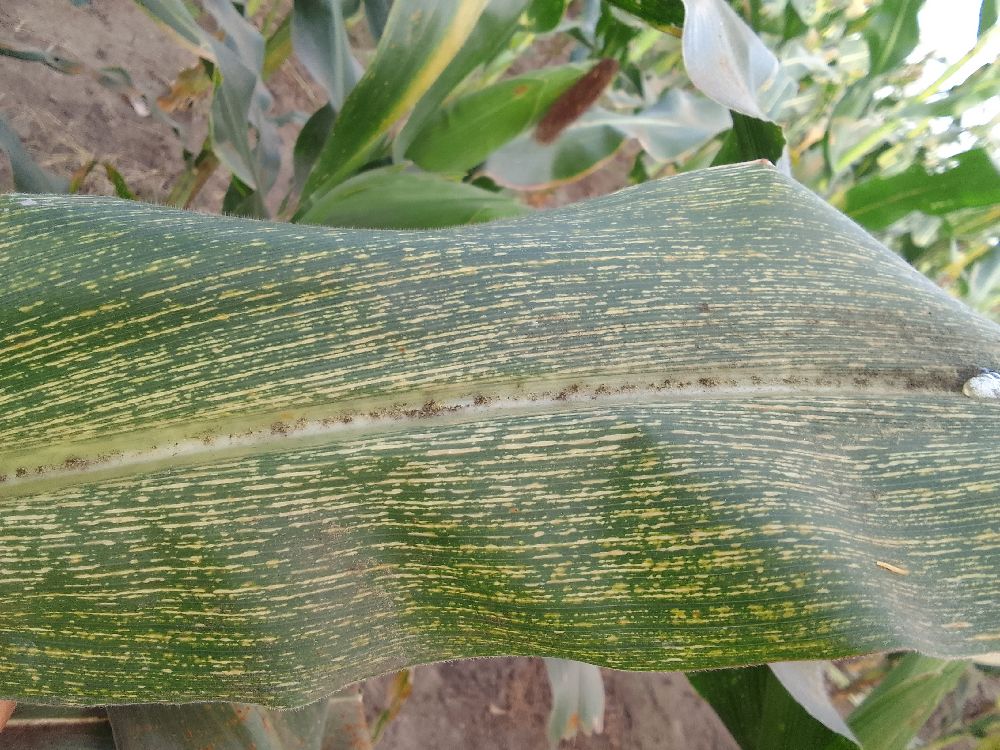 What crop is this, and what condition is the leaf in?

maize, maize streak virus
